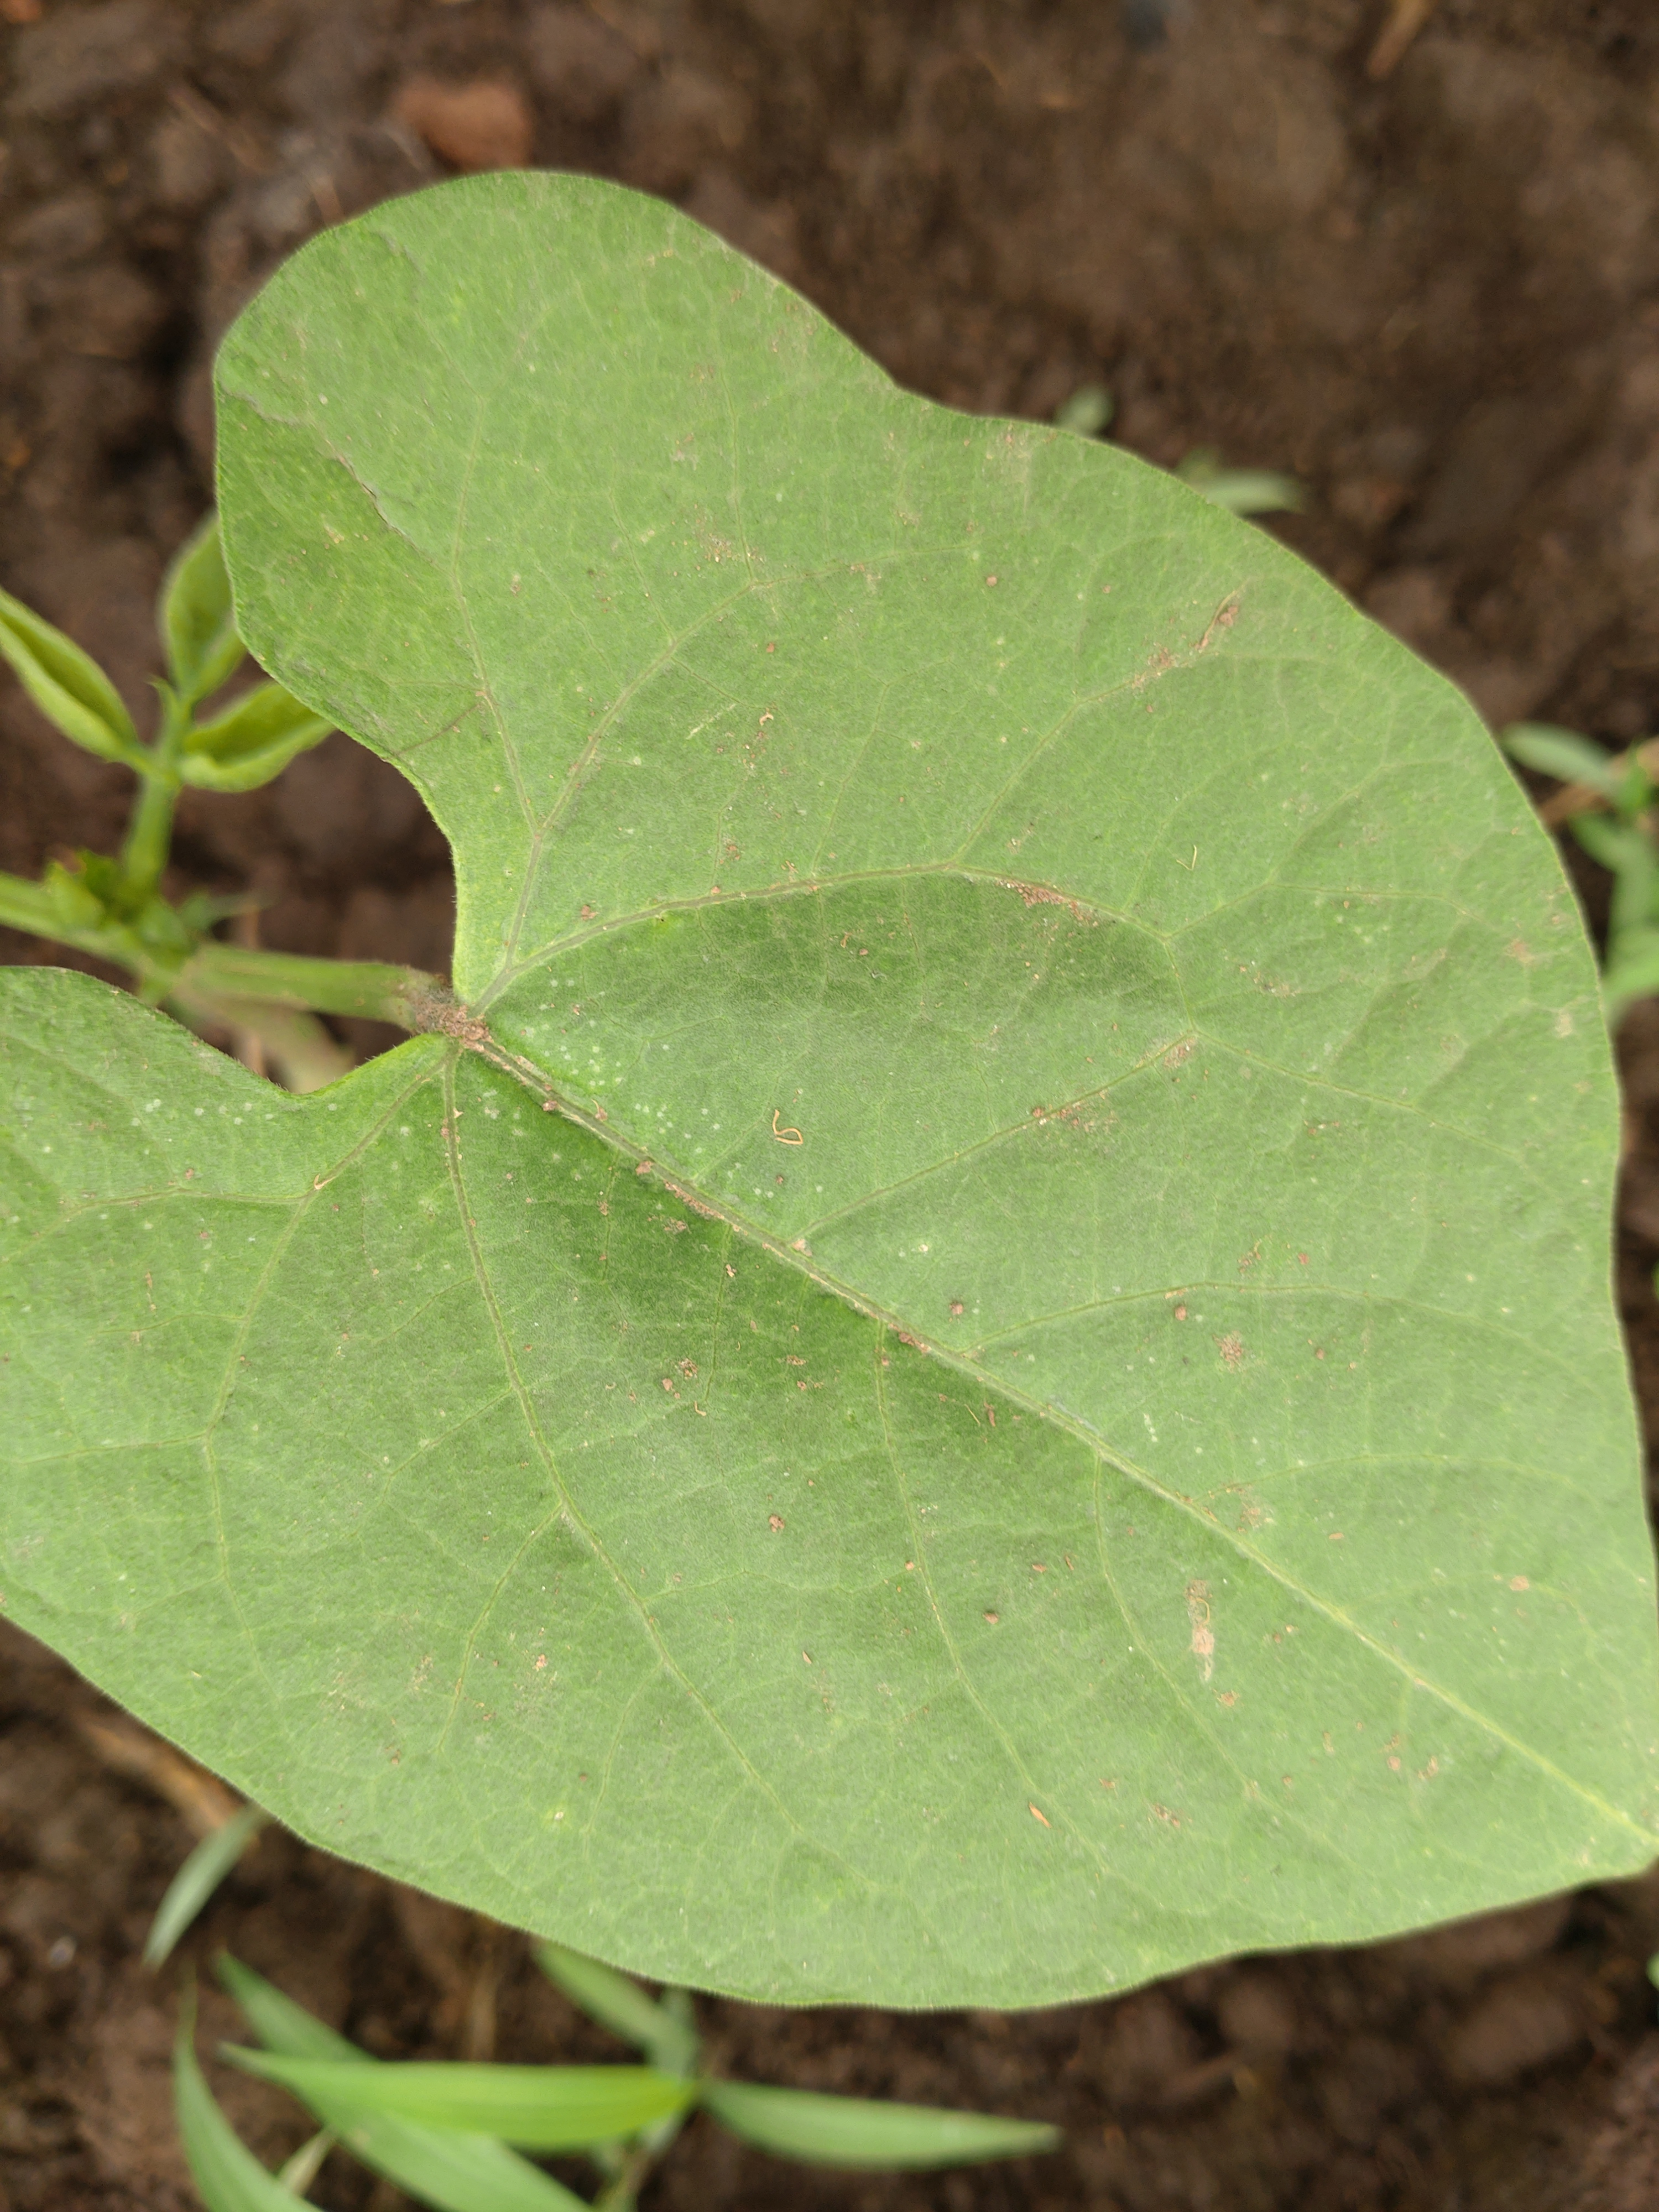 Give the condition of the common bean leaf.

healthy
